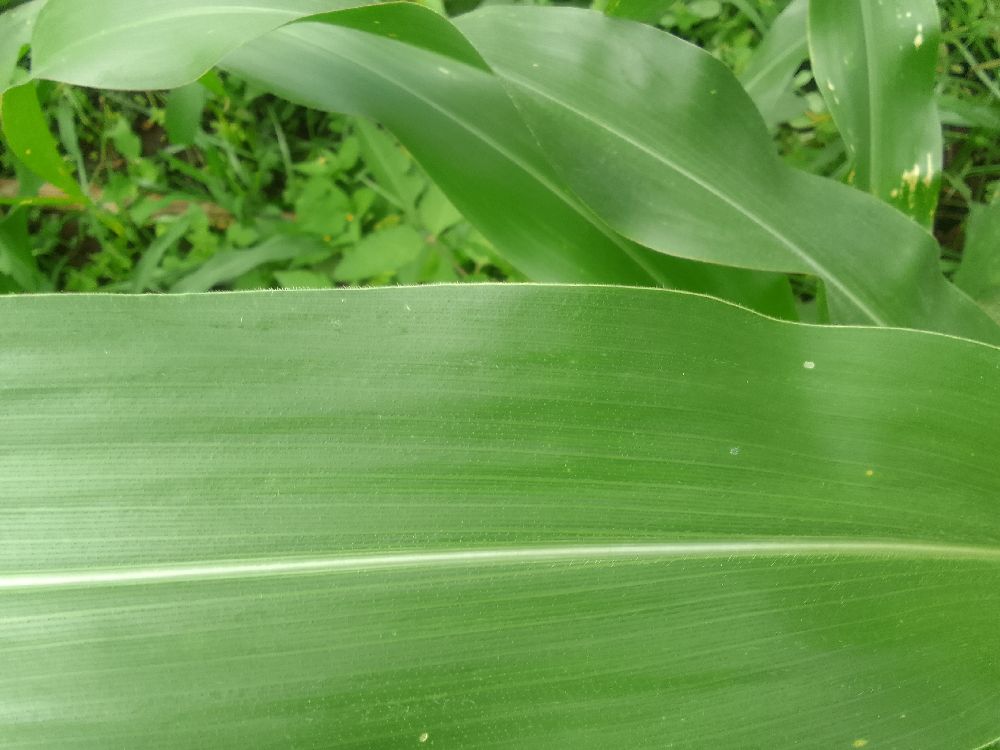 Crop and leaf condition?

maize, healthy
